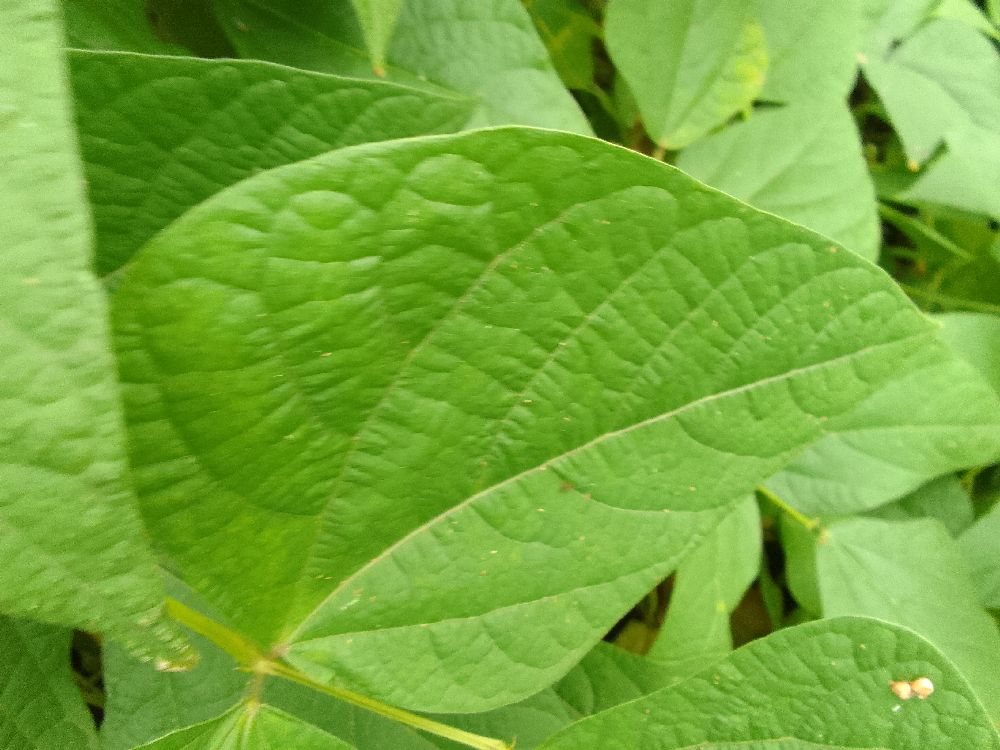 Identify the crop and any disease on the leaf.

common bean, healthy
